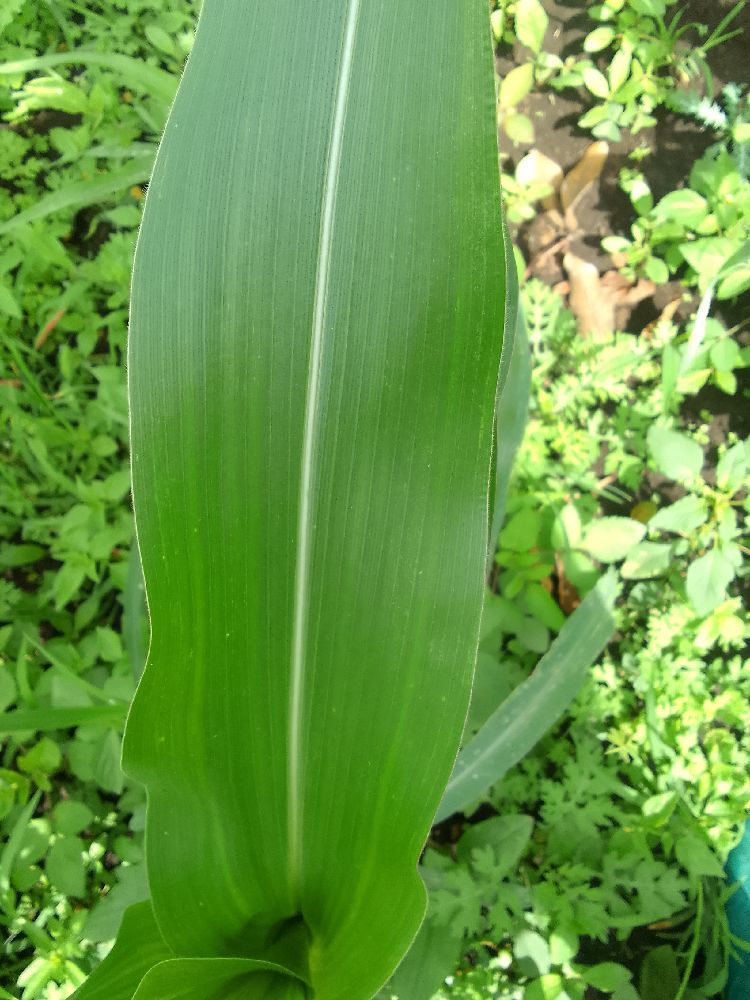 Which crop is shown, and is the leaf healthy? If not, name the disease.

maize, healthy
